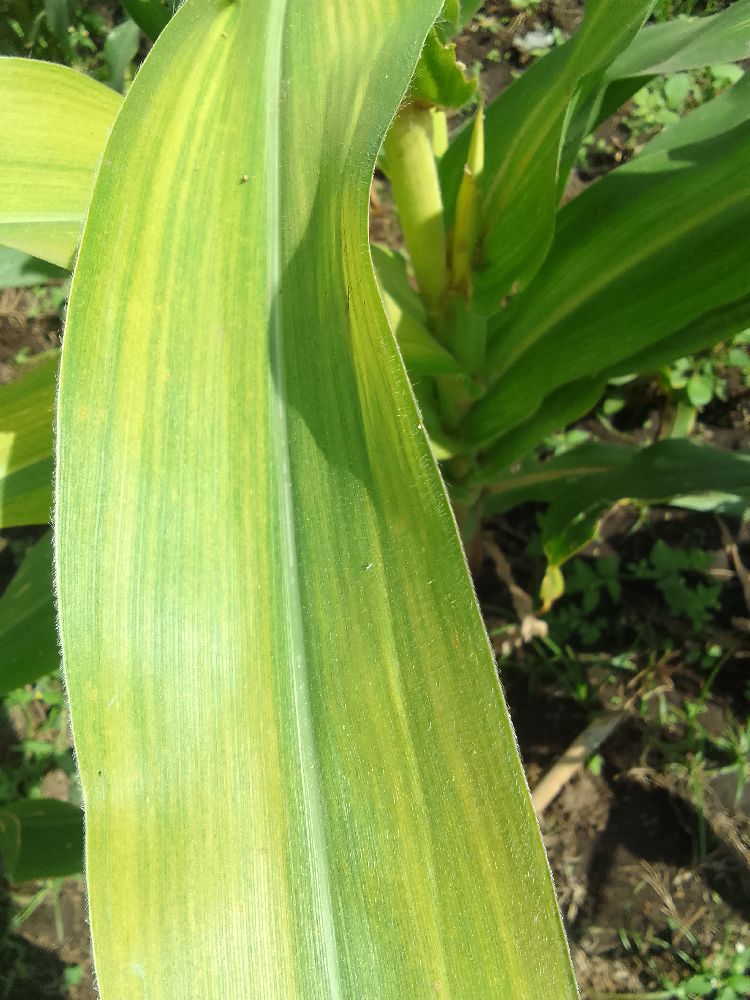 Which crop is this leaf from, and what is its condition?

maize, maize lethal necrosis
